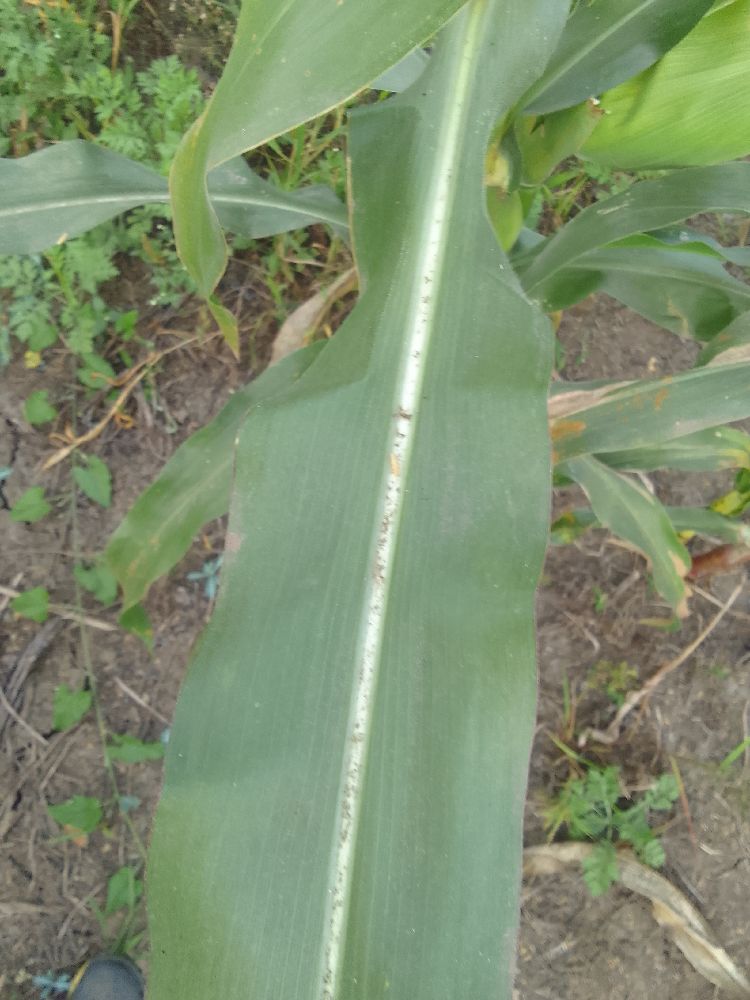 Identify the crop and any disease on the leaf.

maize, healthy
